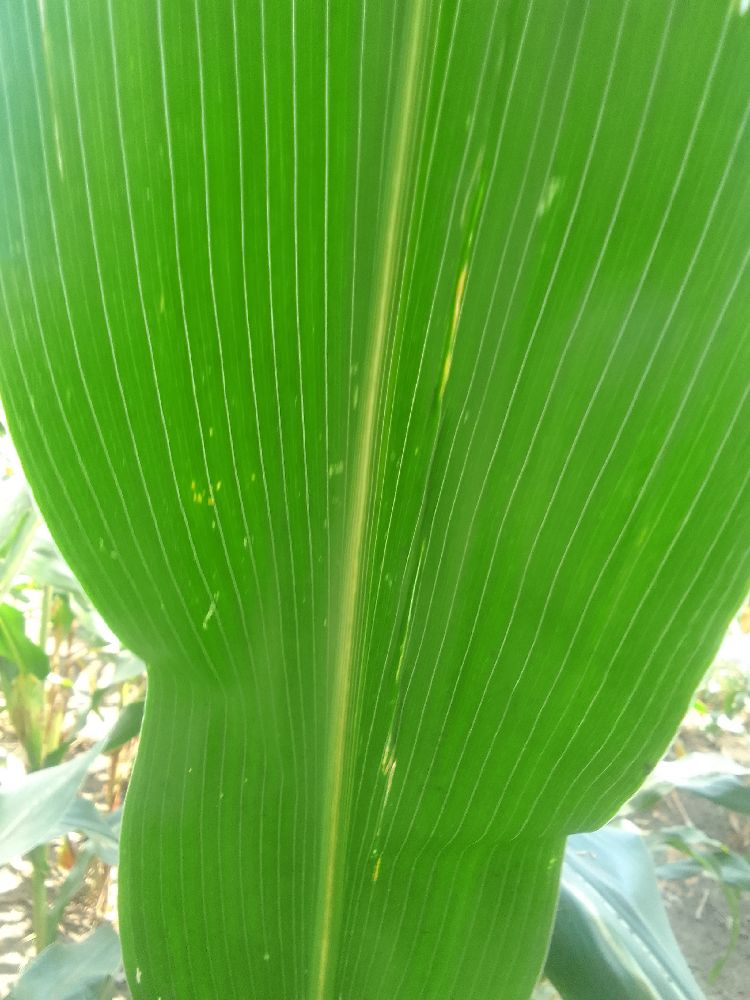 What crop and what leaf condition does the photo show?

maize, healthy
